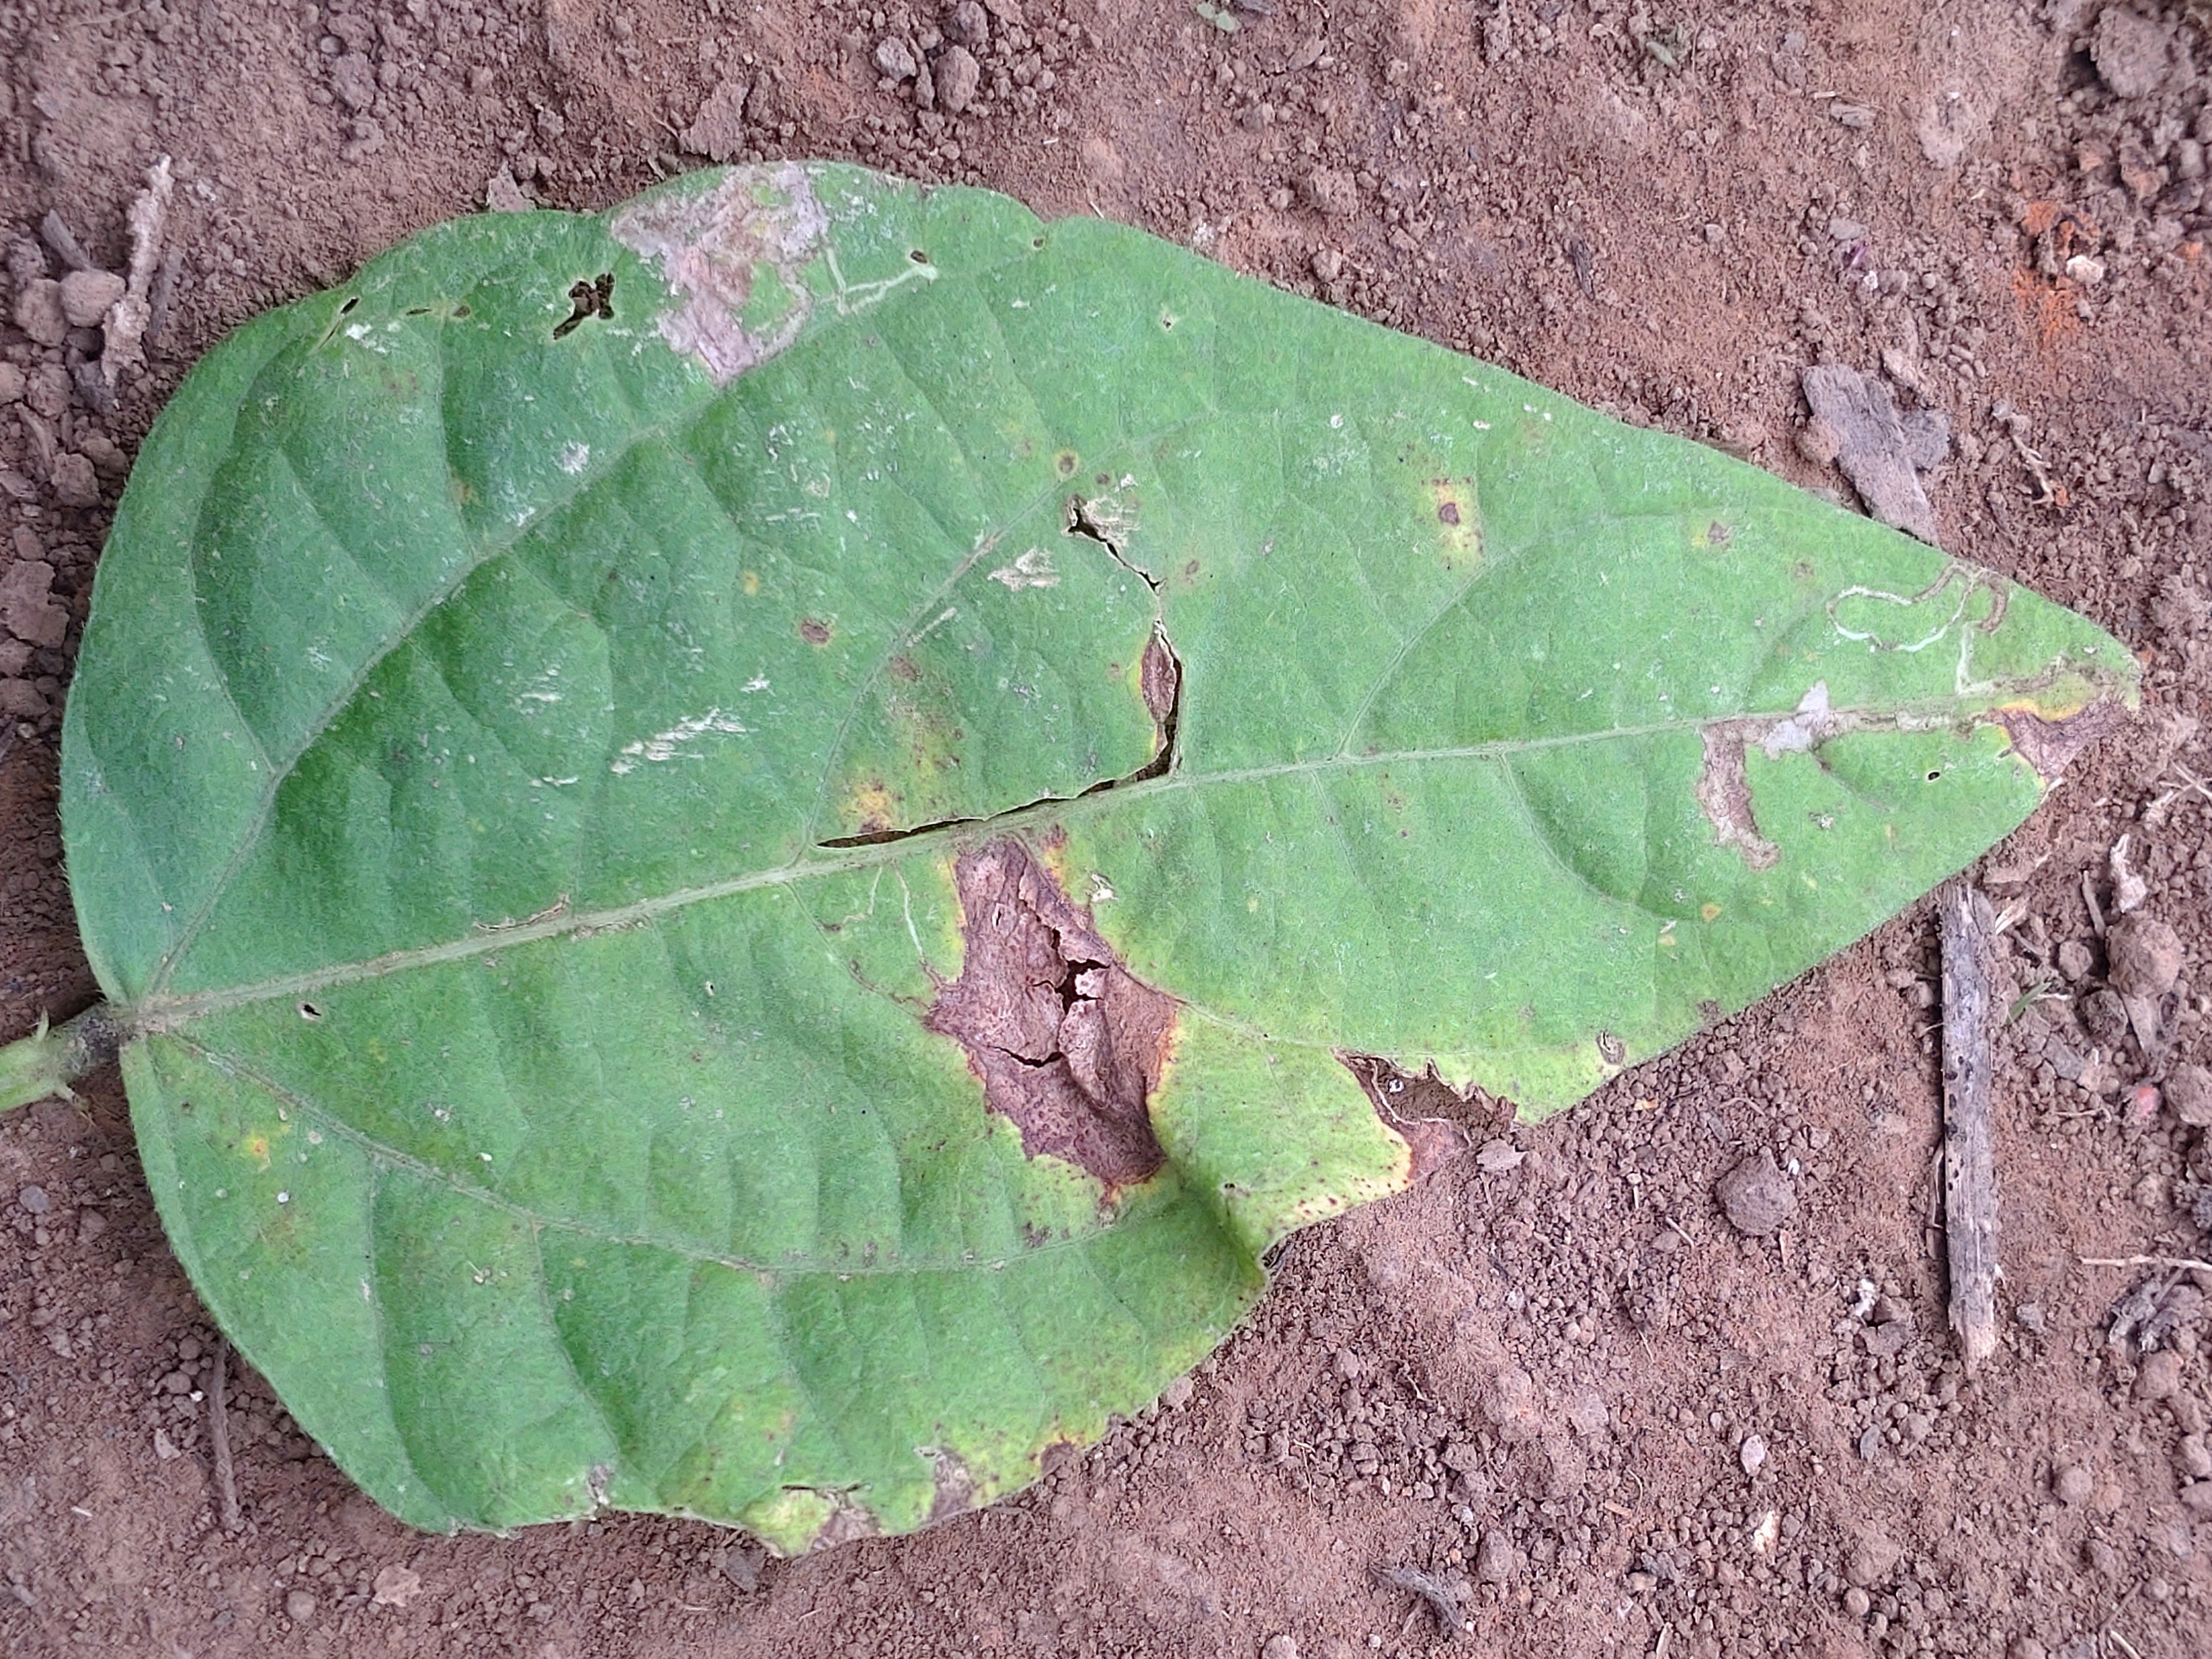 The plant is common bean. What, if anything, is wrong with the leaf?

anthracnose
